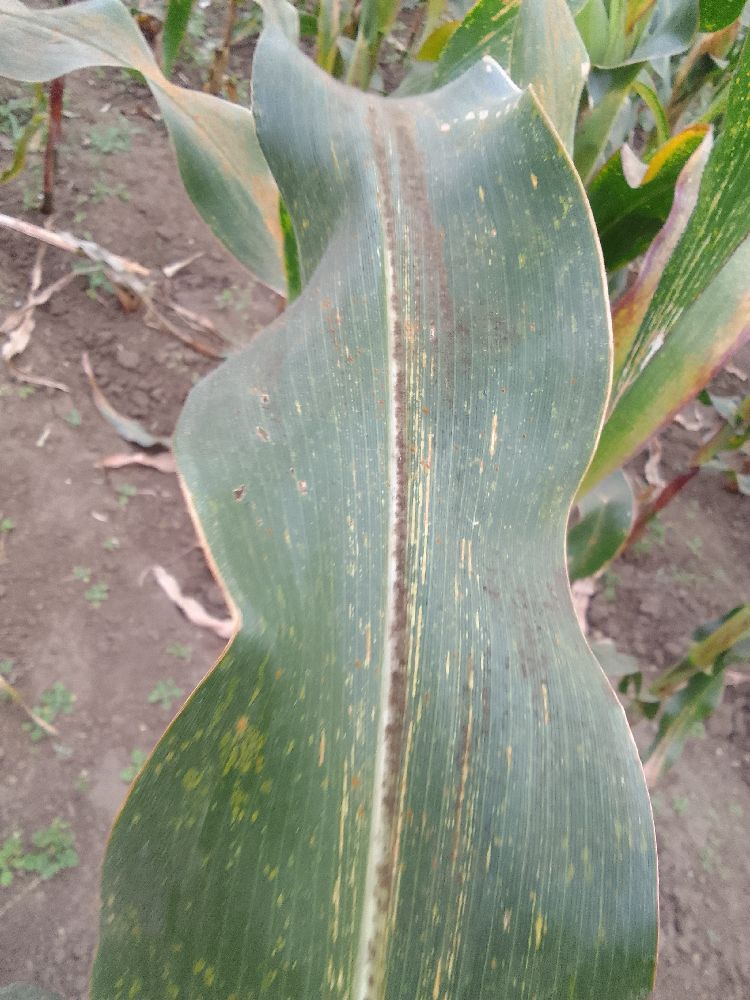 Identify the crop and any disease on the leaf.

maize, maize streak virus
